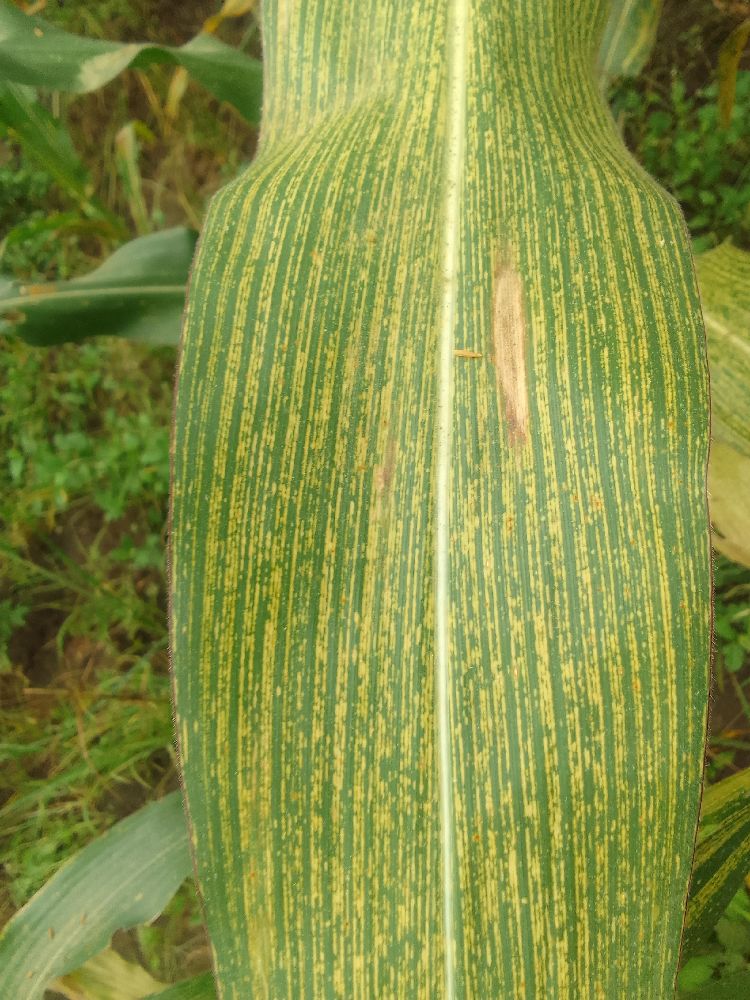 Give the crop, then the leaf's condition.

maize, maize streak virus
